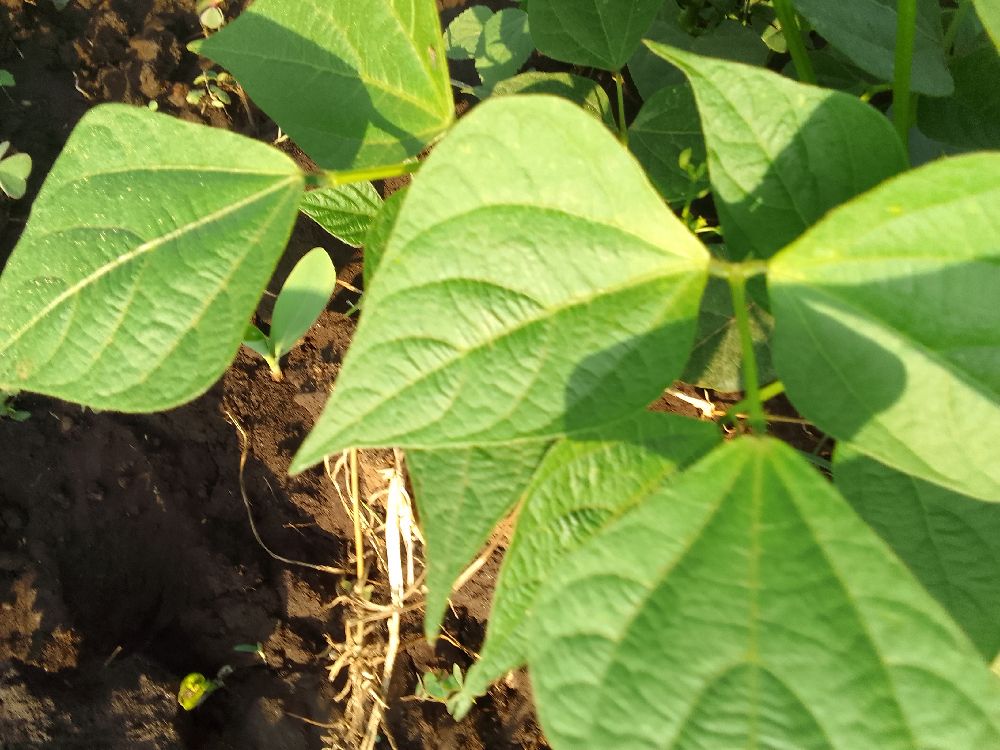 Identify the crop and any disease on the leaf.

common bean, healthy
